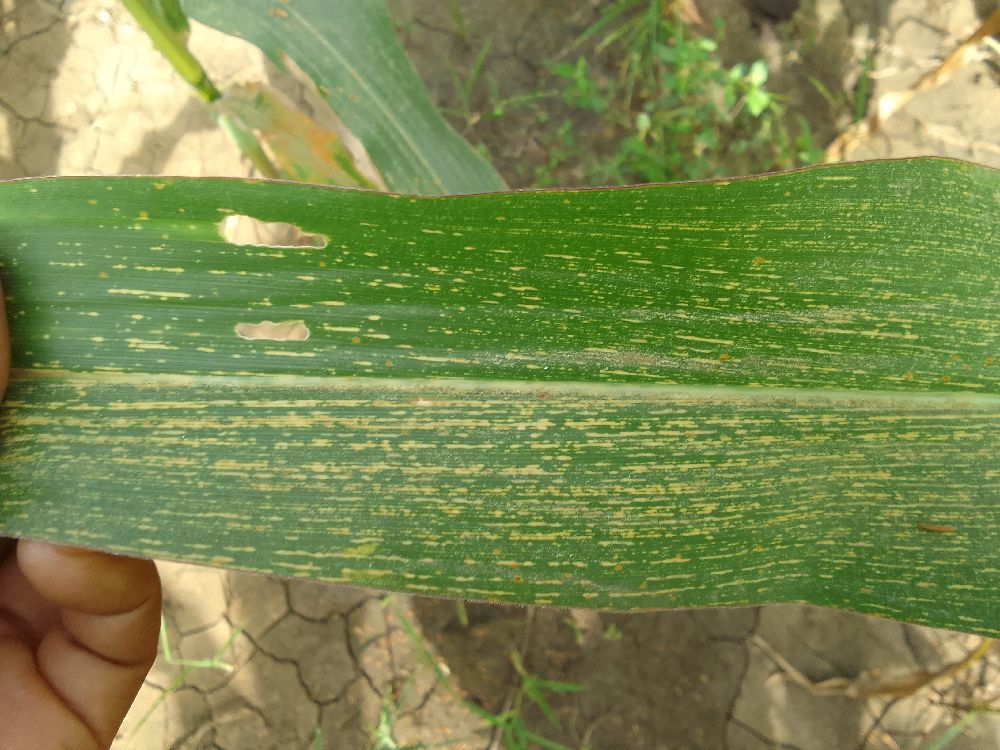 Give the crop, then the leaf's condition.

maize, maize streak virus
